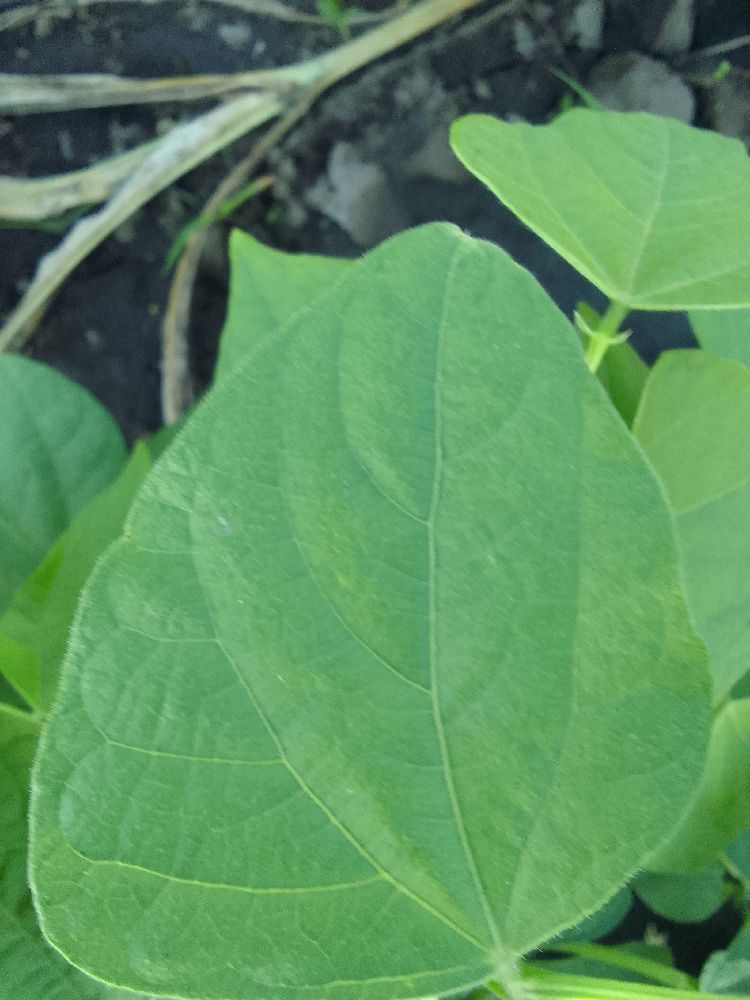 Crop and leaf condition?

common bean, healthy
